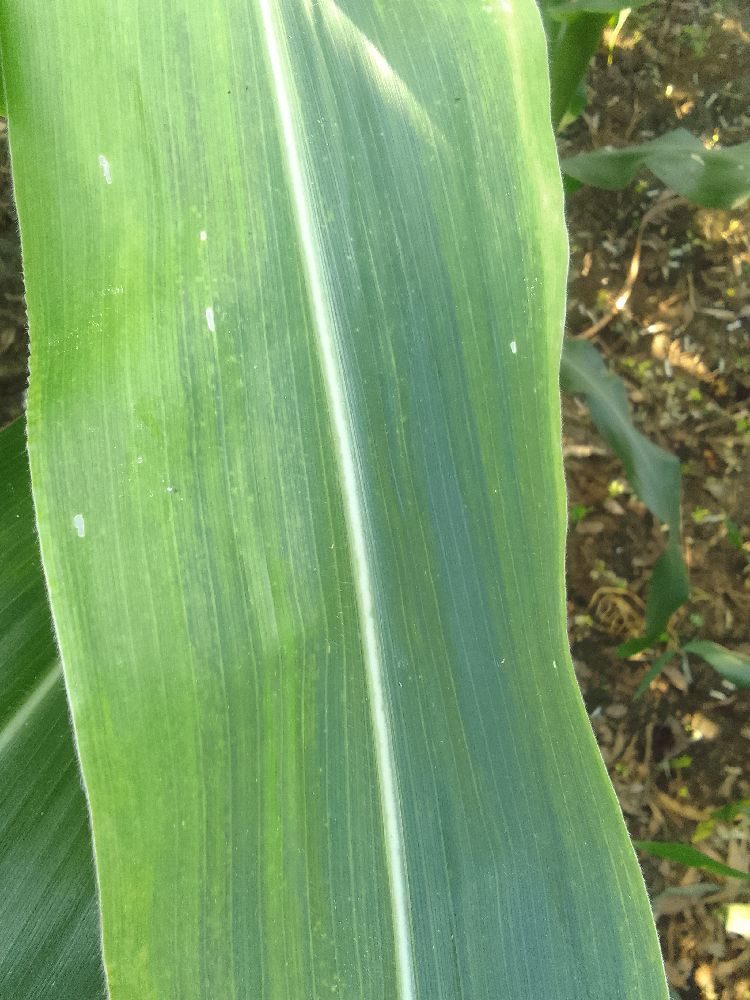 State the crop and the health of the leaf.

maize, maize lethal necrosis
